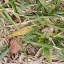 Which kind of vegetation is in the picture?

grass
